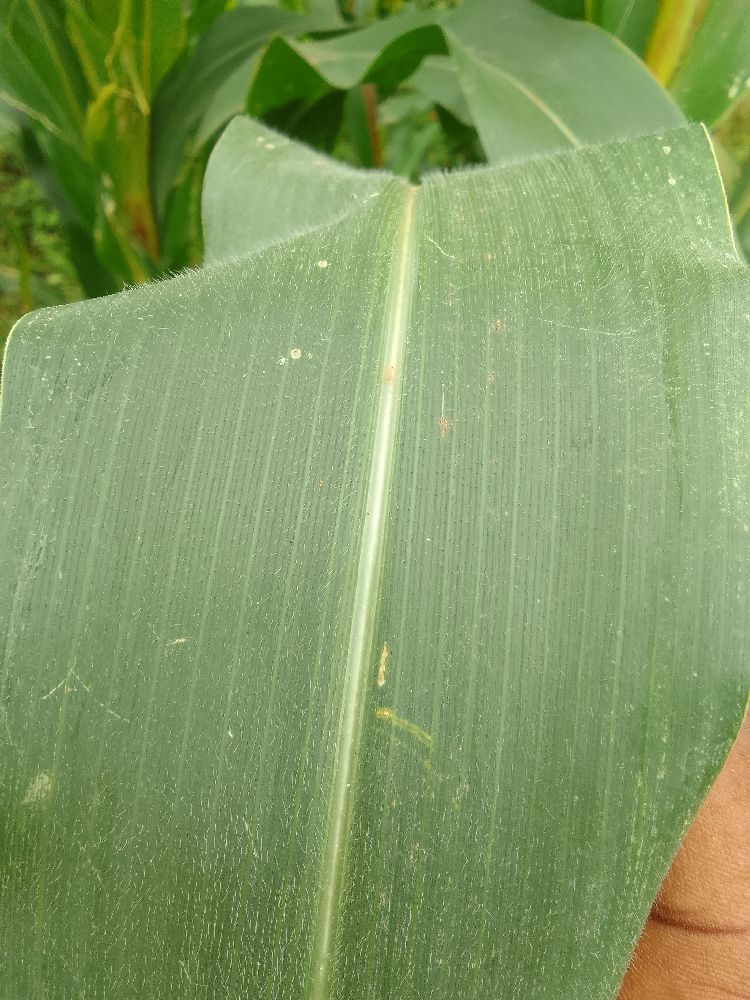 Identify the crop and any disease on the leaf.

maize, healthy
